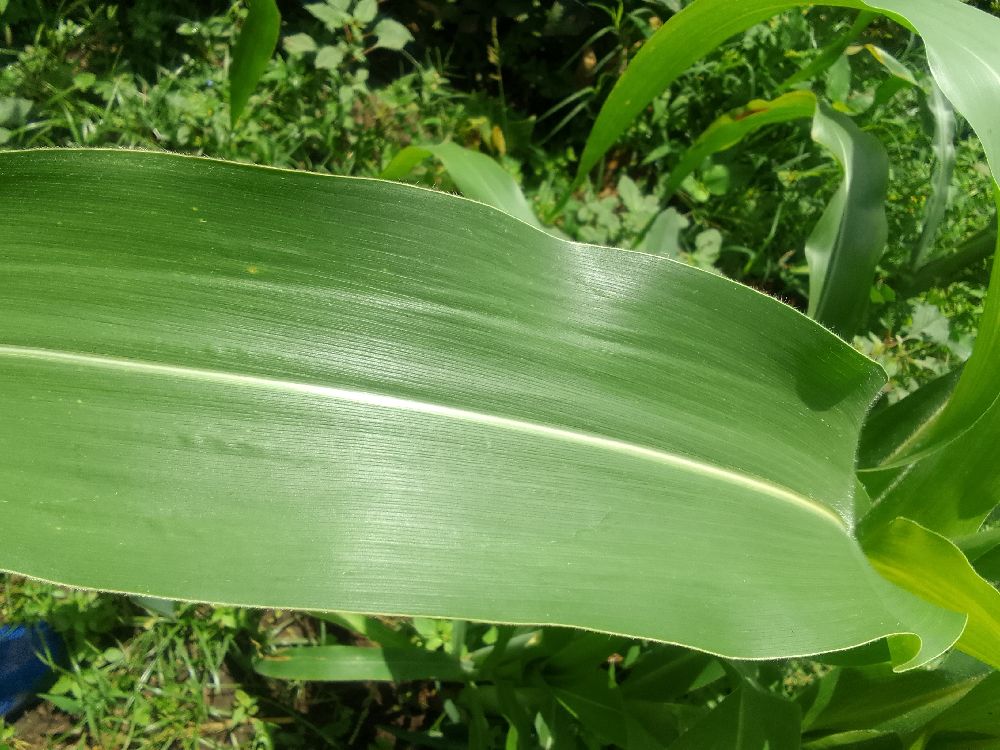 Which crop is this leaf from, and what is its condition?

maize, healthy
